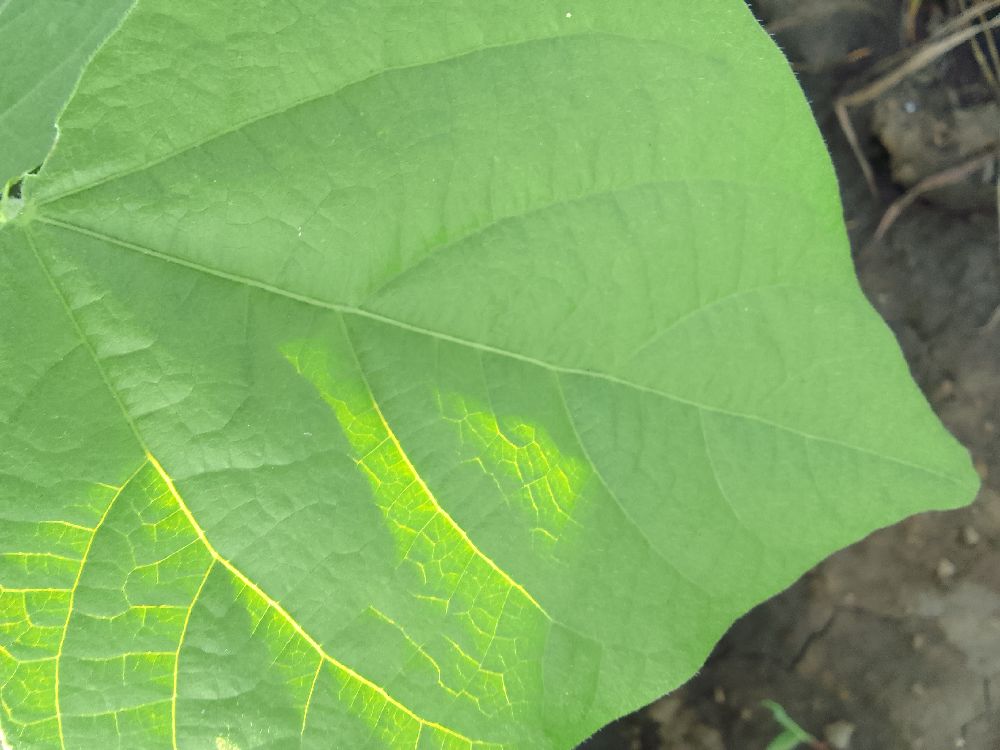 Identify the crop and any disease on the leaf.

common bean, healthy
